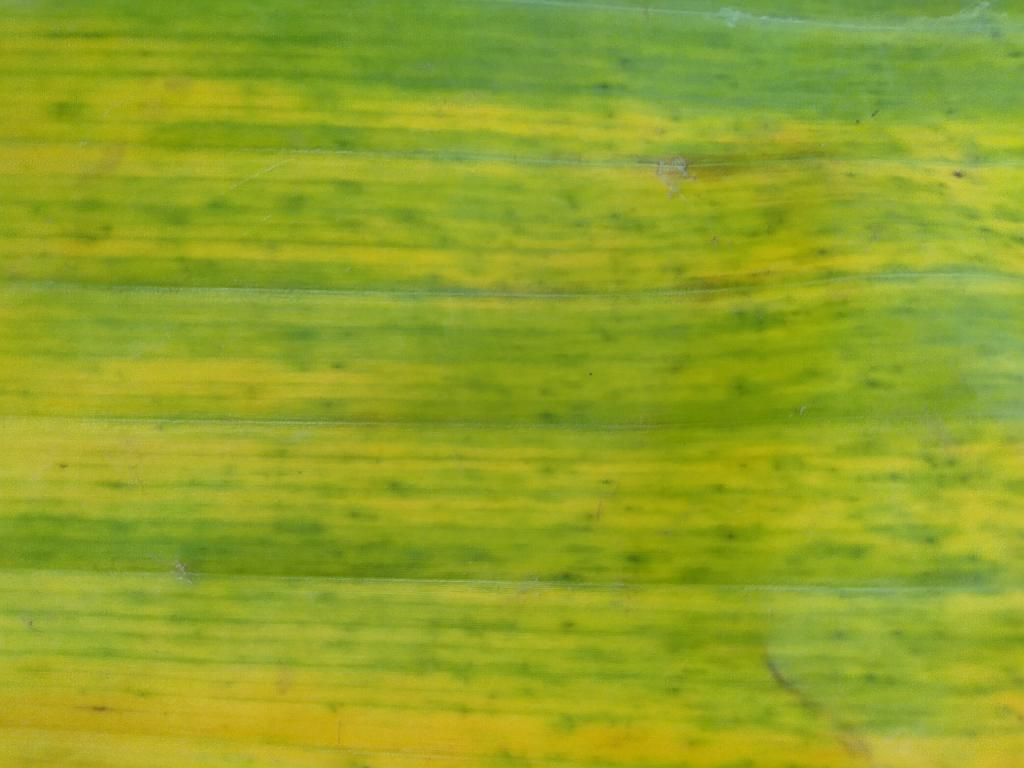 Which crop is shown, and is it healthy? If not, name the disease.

banana, fusarium wilt race 1
